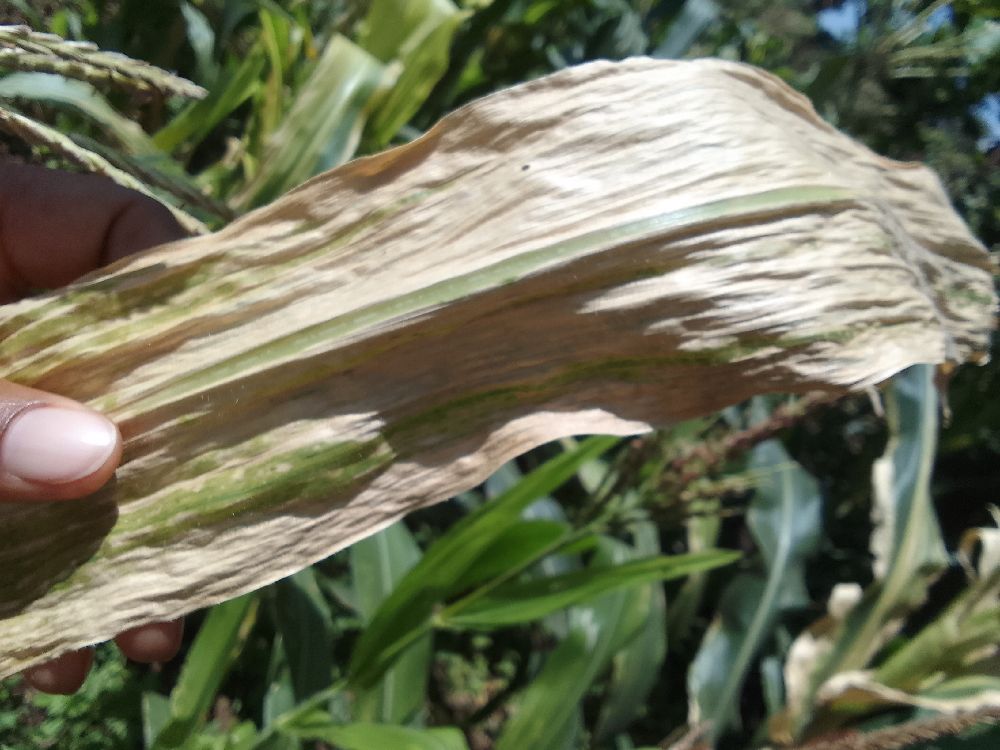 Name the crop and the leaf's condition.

maize, maize lethal necrosis
